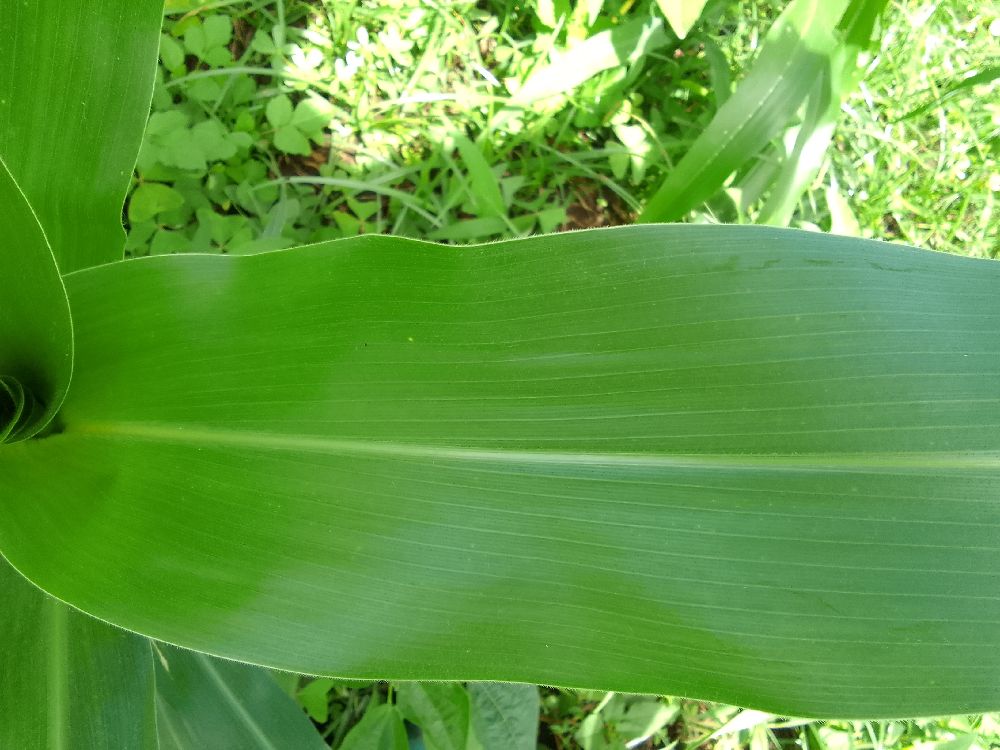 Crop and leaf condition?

maize, healthy
